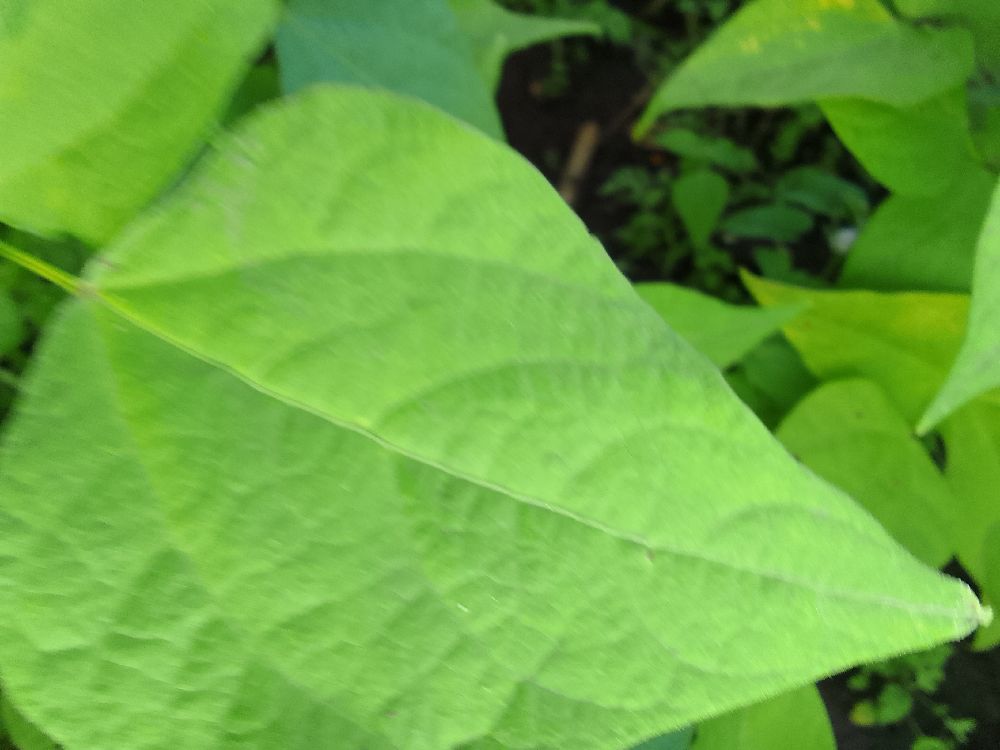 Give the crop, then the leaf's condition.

common bean, healthy
